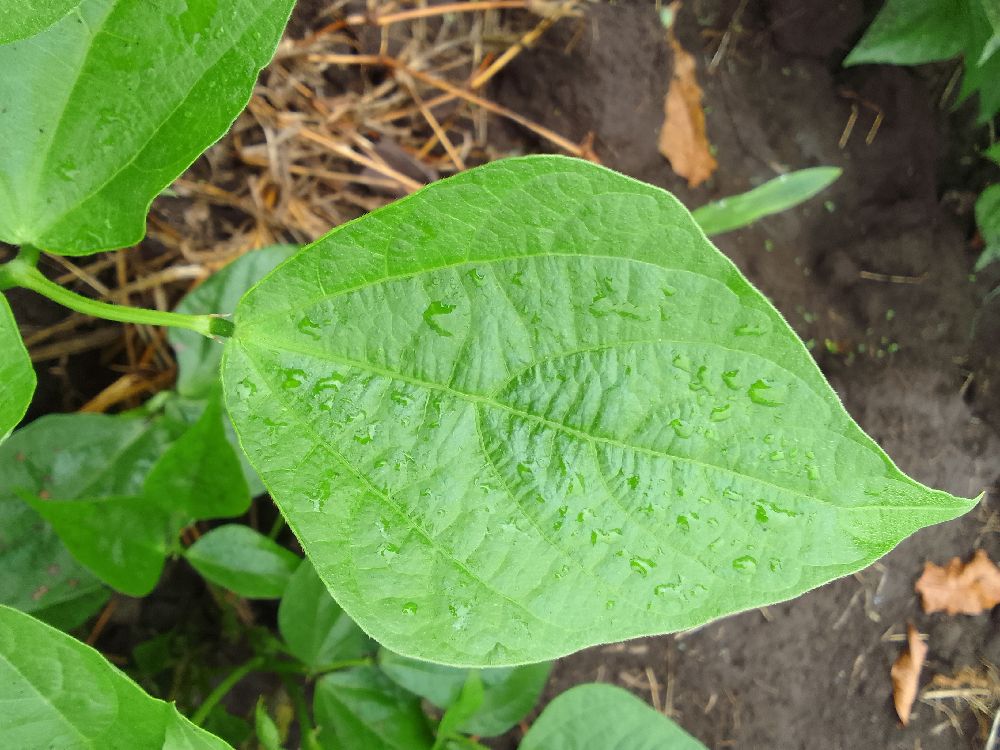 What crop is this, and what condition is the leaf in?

common bean, healthy
